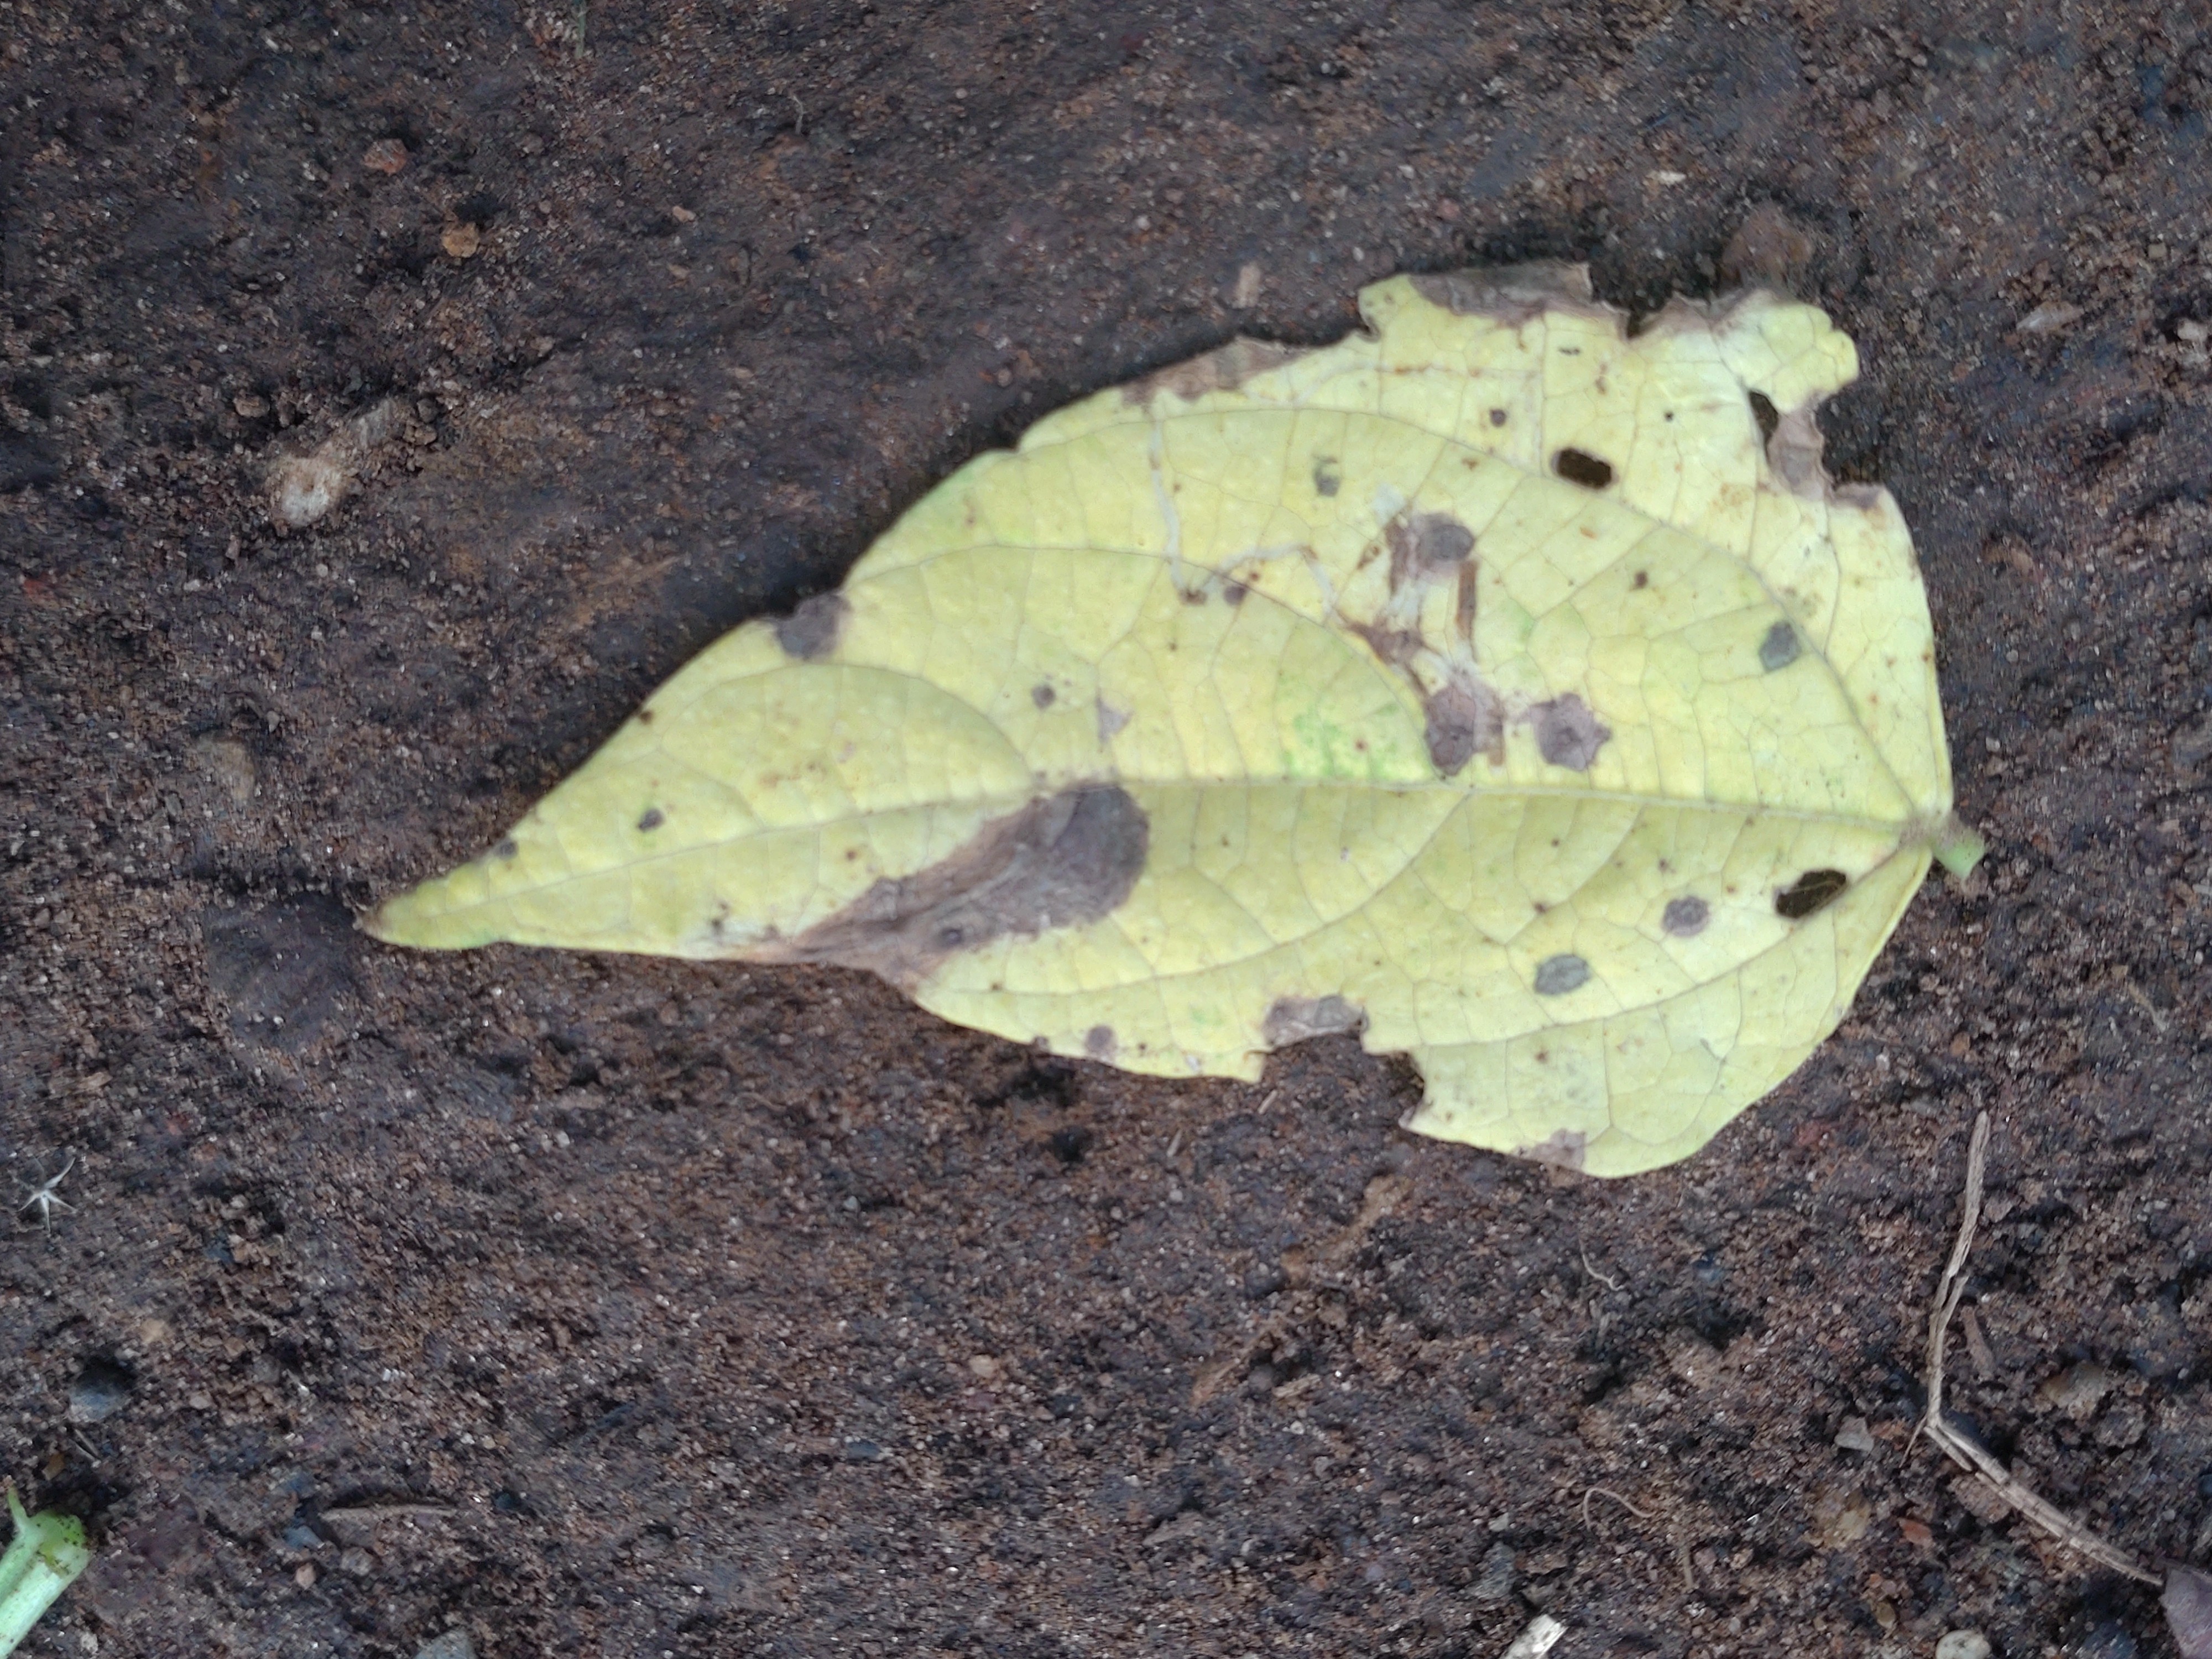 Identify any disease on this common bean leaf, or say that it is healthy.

anthracnose
